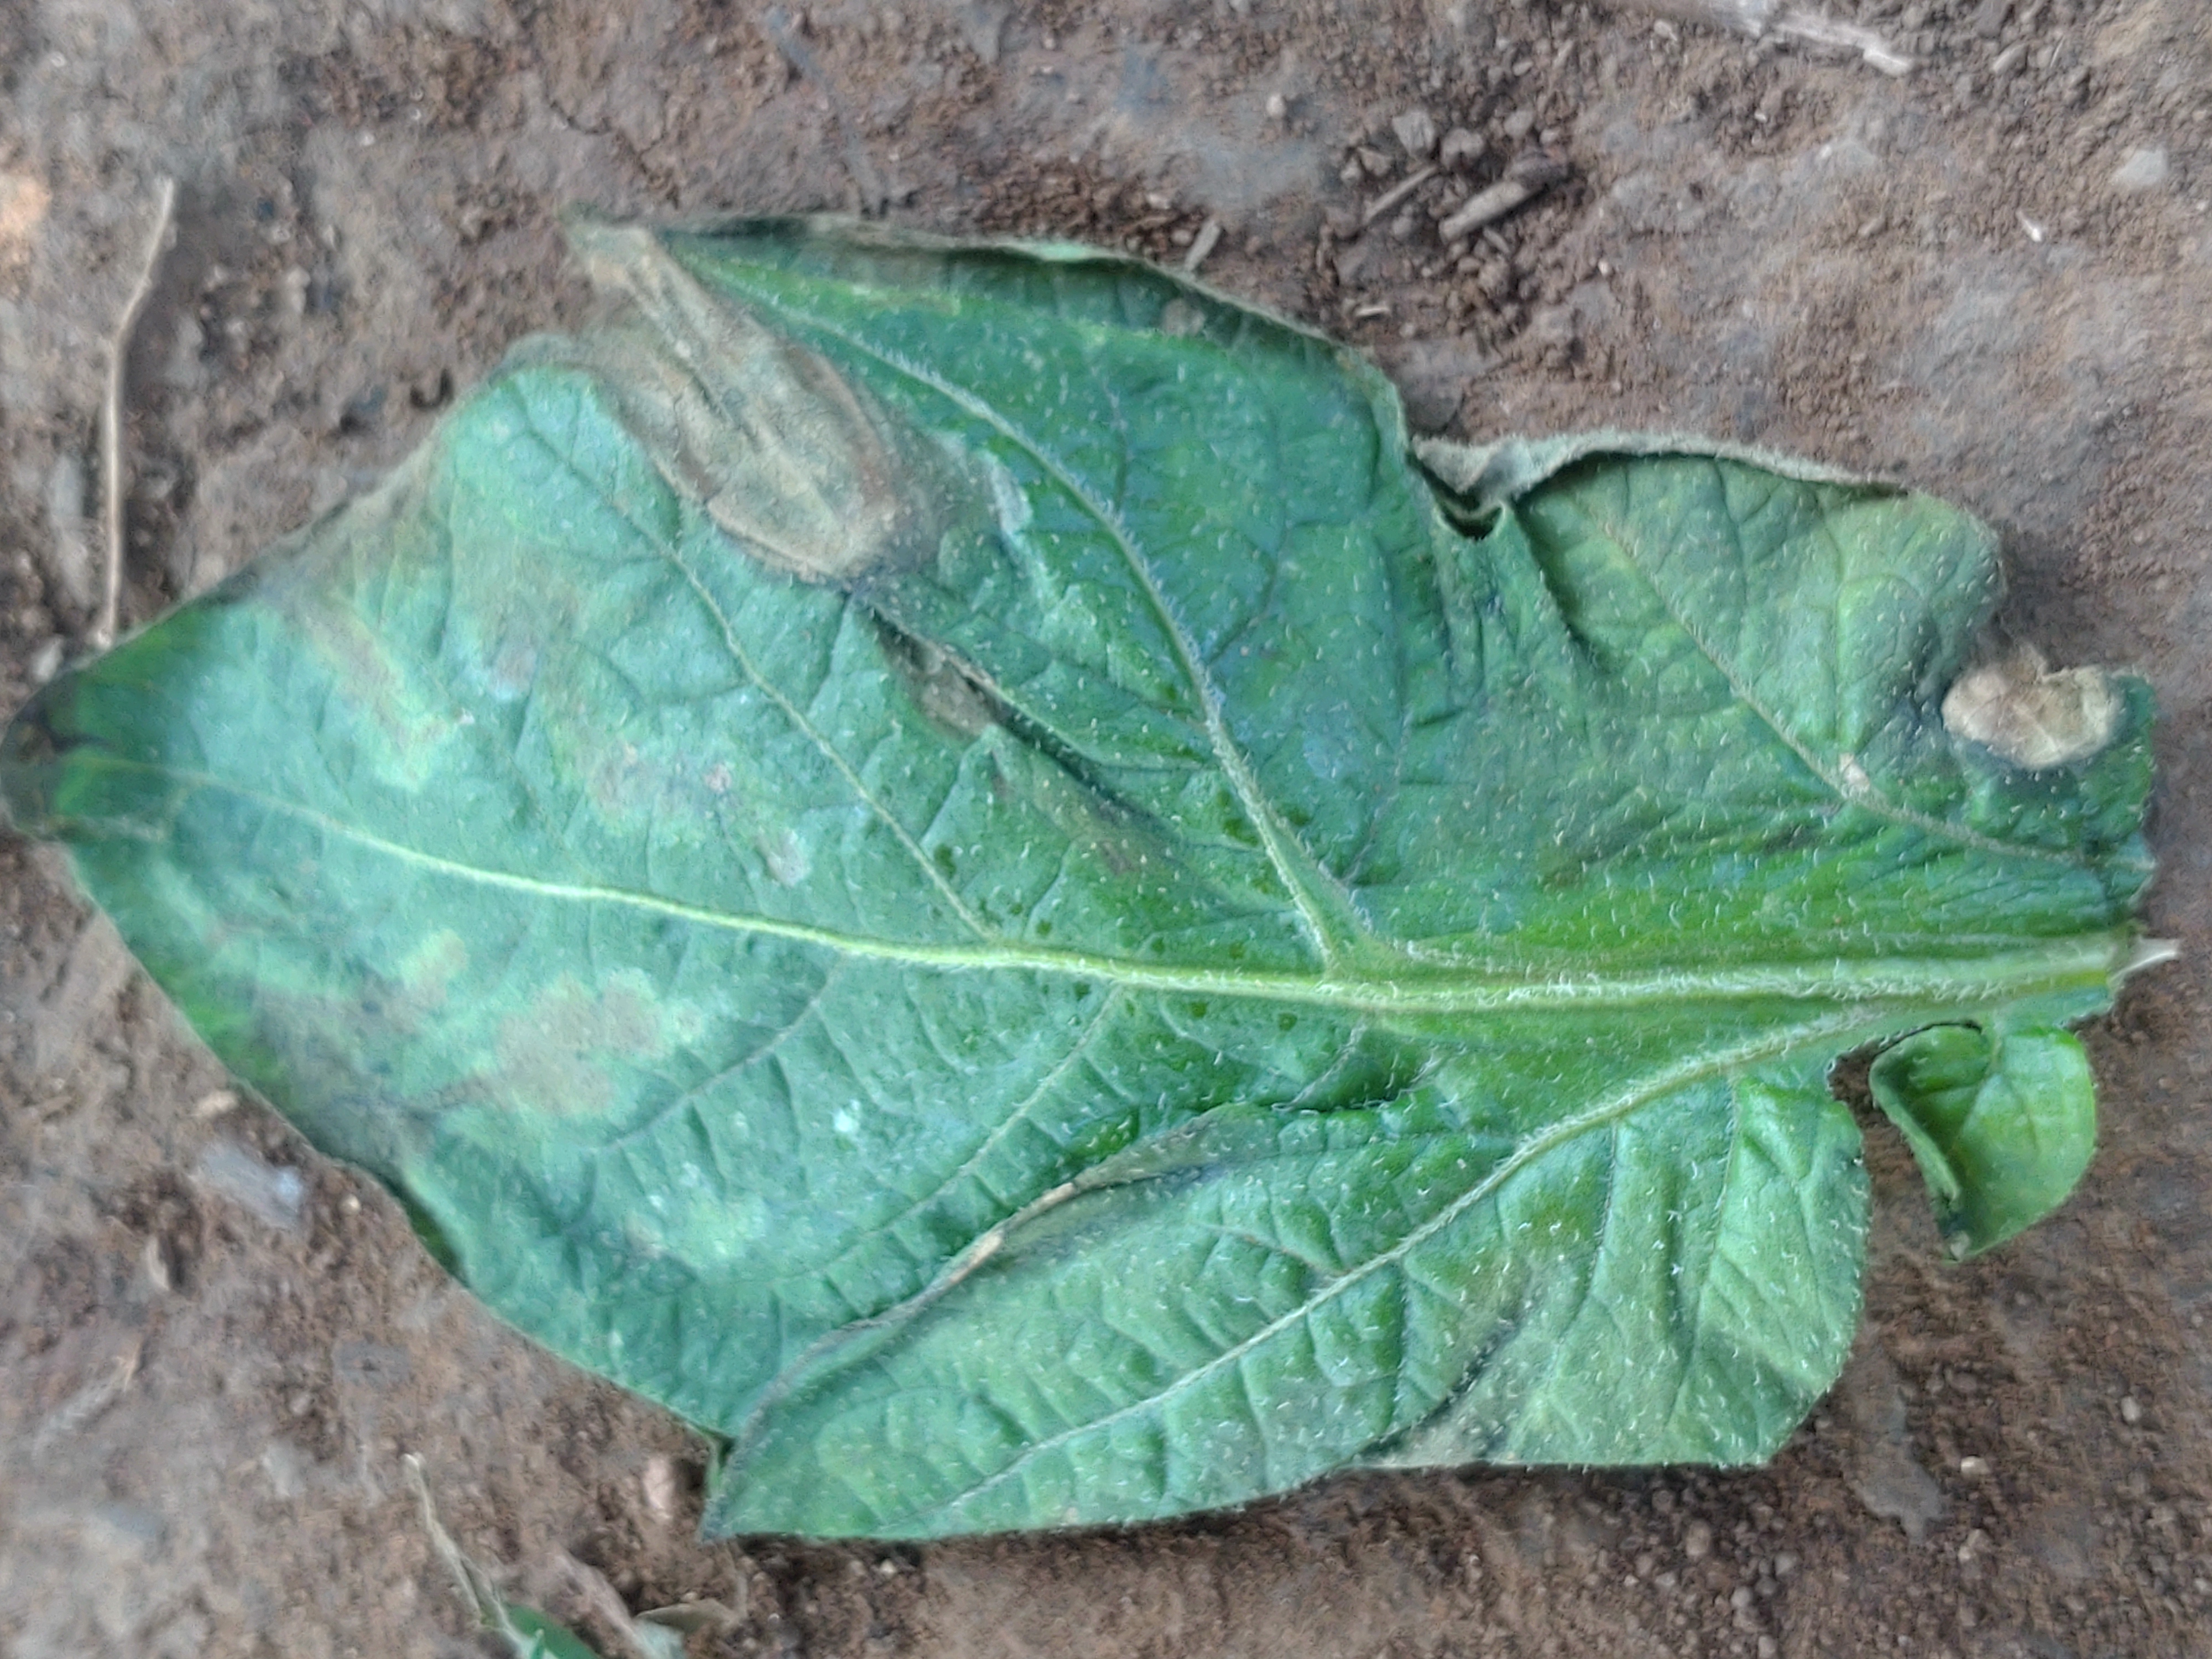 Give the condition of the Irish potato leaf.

early blight
